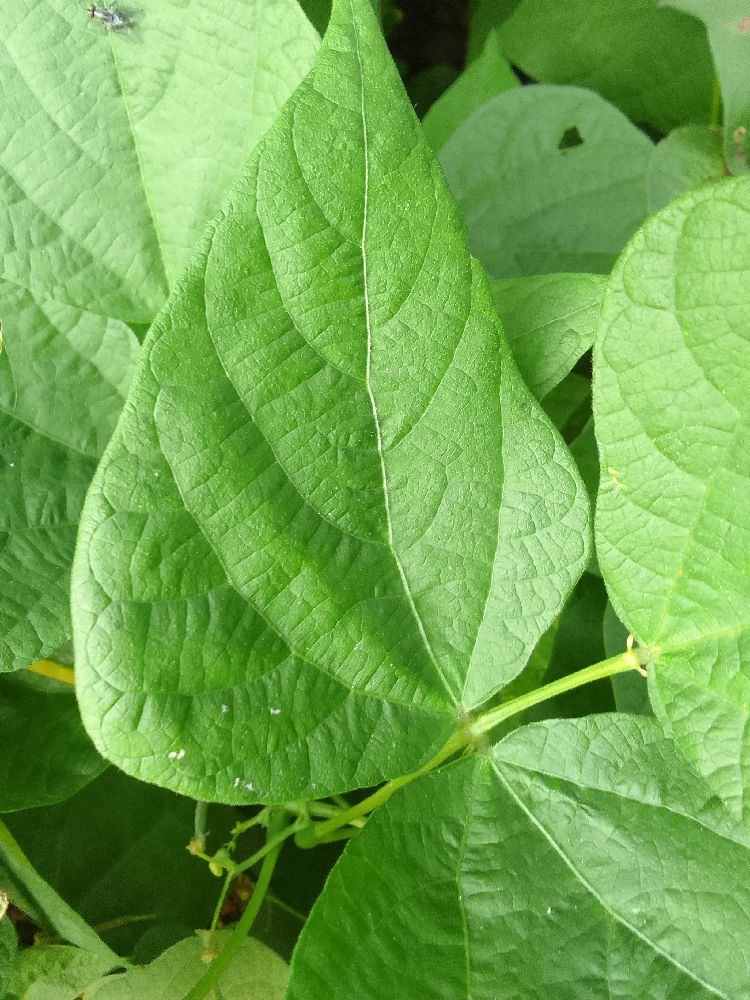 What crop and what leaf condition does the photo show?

common bean, healthy
